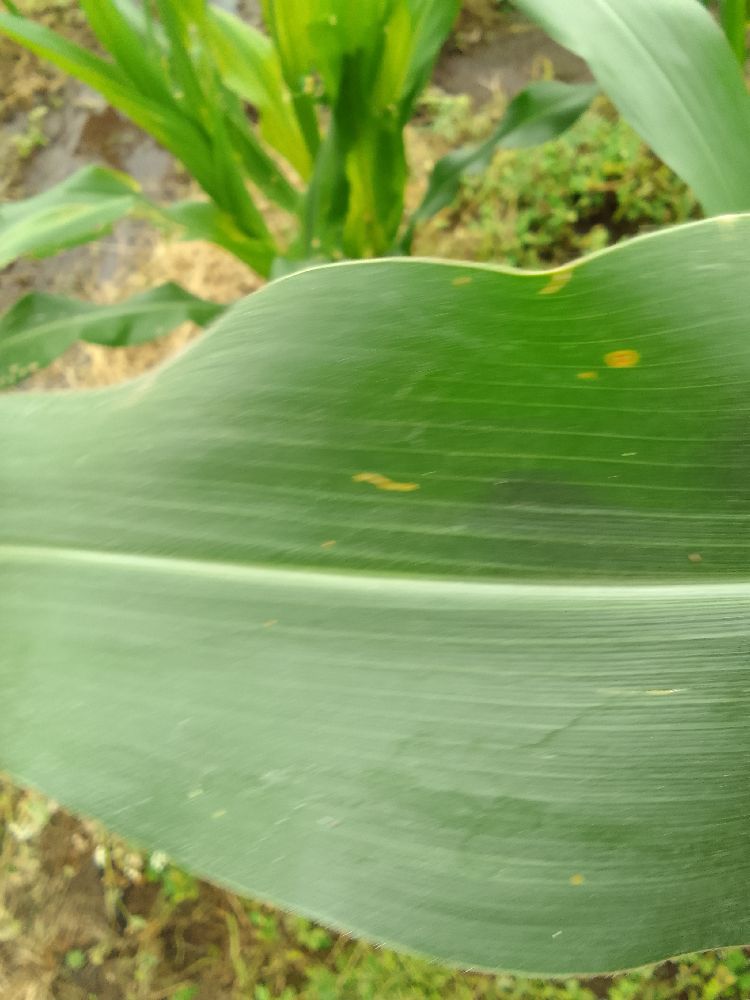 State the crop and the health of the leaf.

maize, healthy
